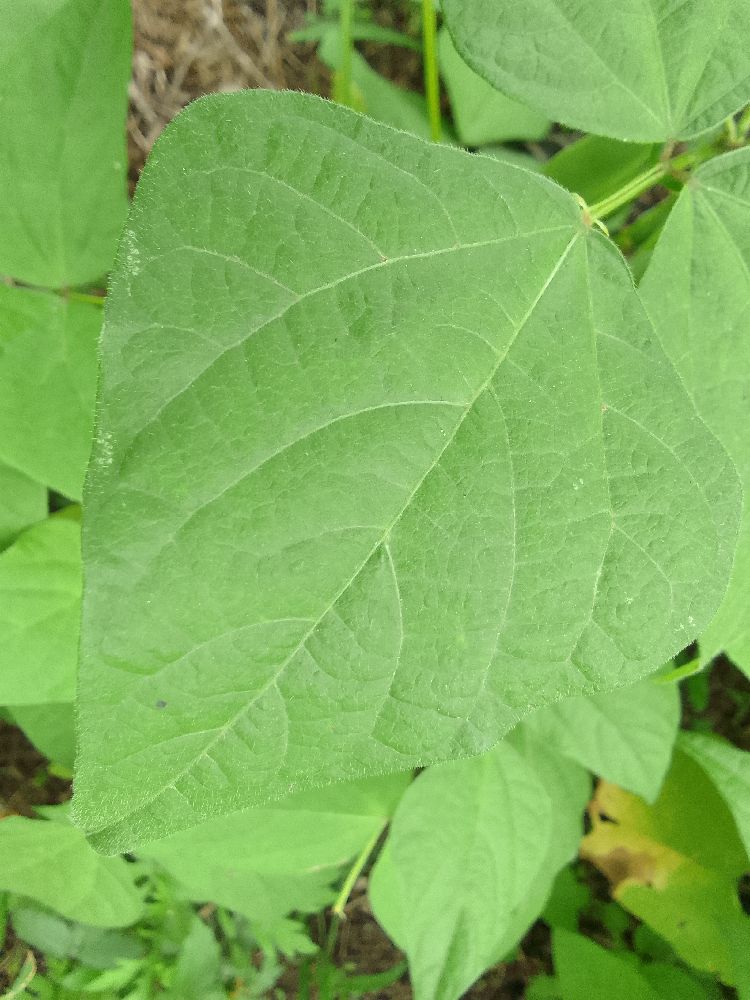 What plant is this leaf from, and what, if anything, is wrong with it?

common bean, healthy
